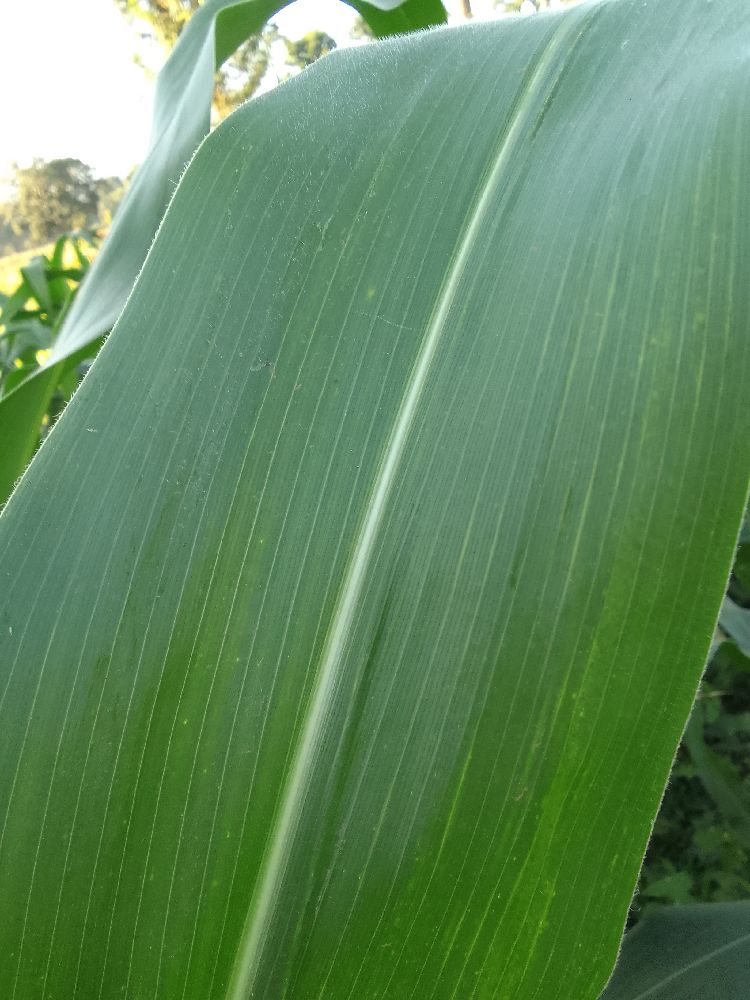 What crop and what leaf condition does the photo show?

maize, healthy
